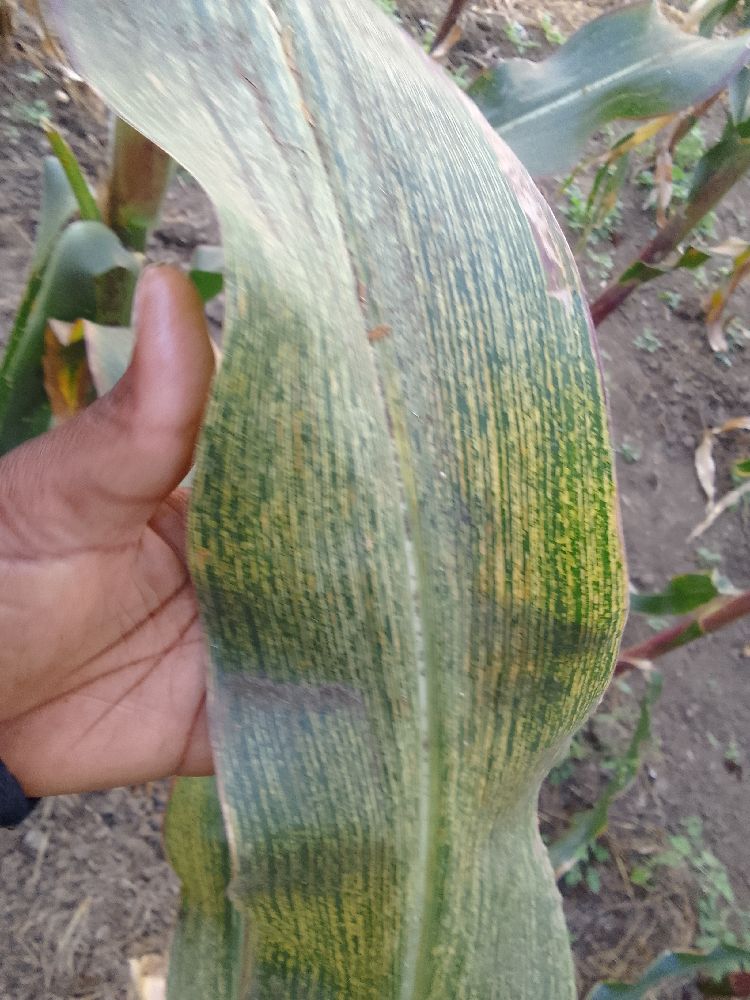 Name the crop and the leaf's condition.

maize, maize streak virus
